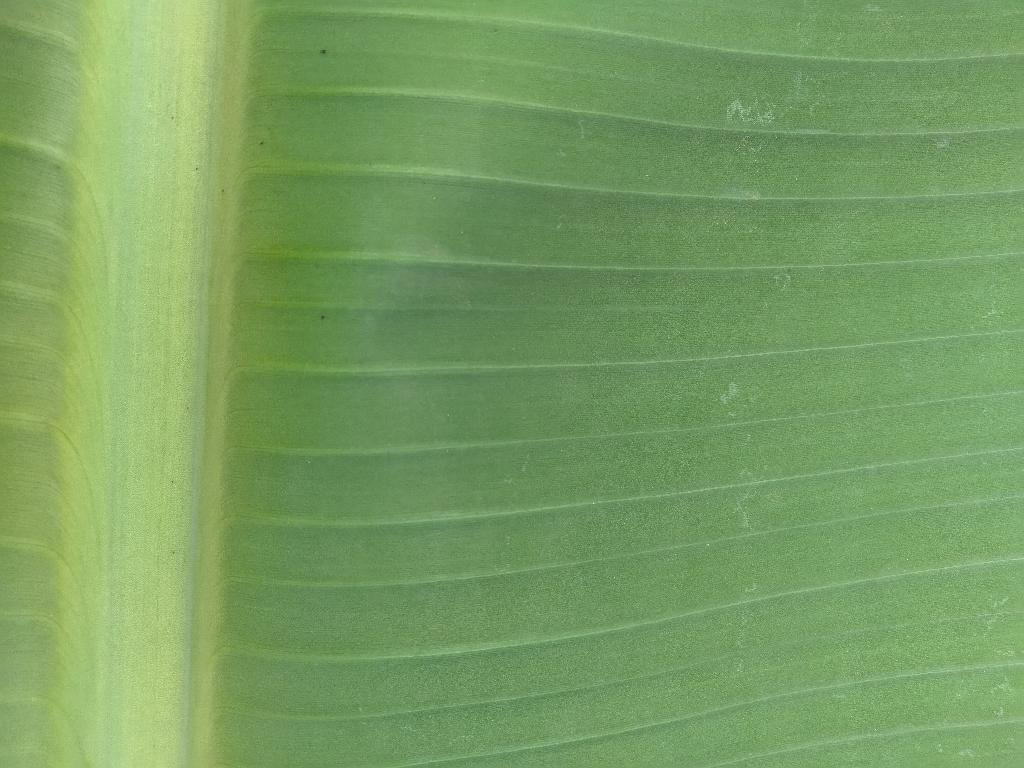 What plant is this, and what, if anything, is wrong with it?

banana, healthy
